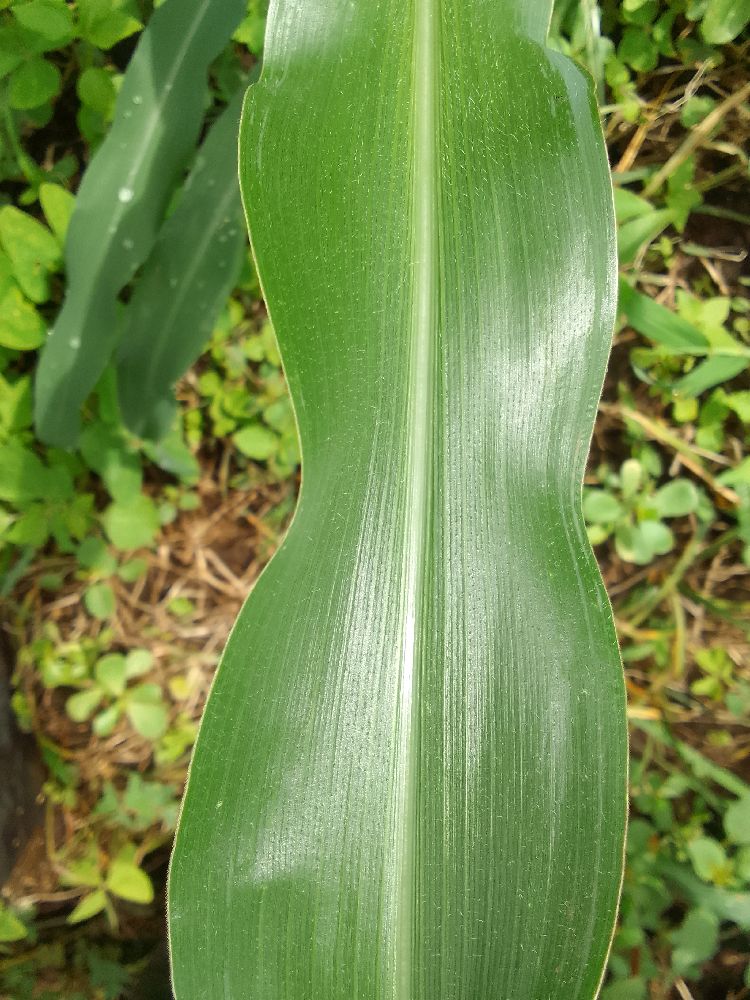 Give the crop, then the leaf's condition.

maize, healthy
